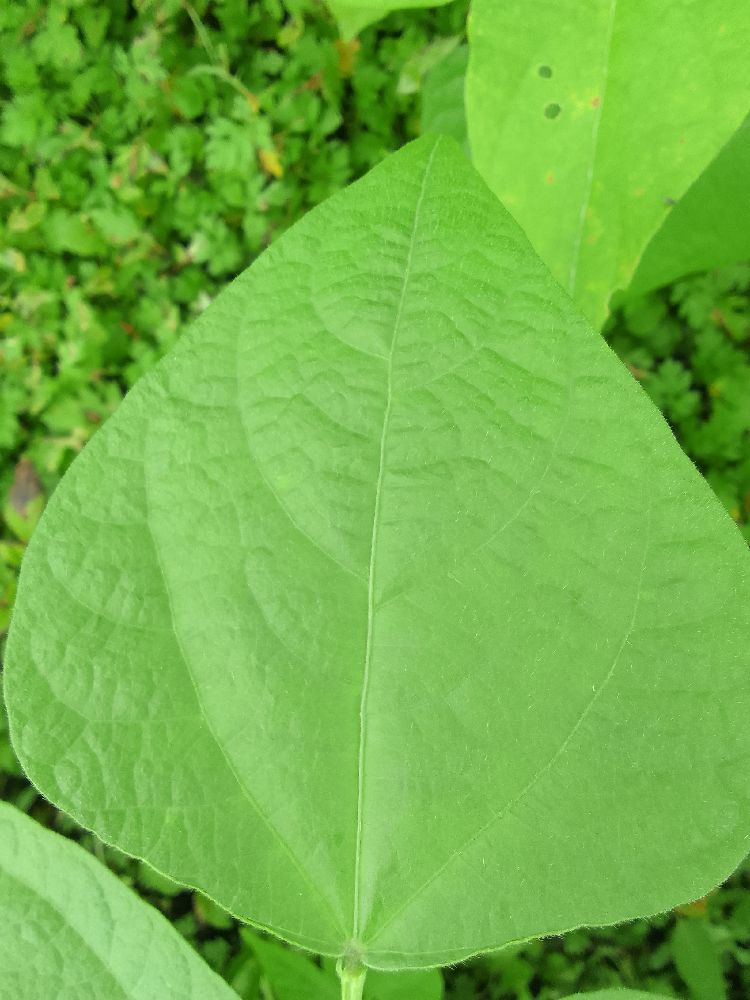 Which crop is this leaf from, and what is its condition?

common bean, healthy
